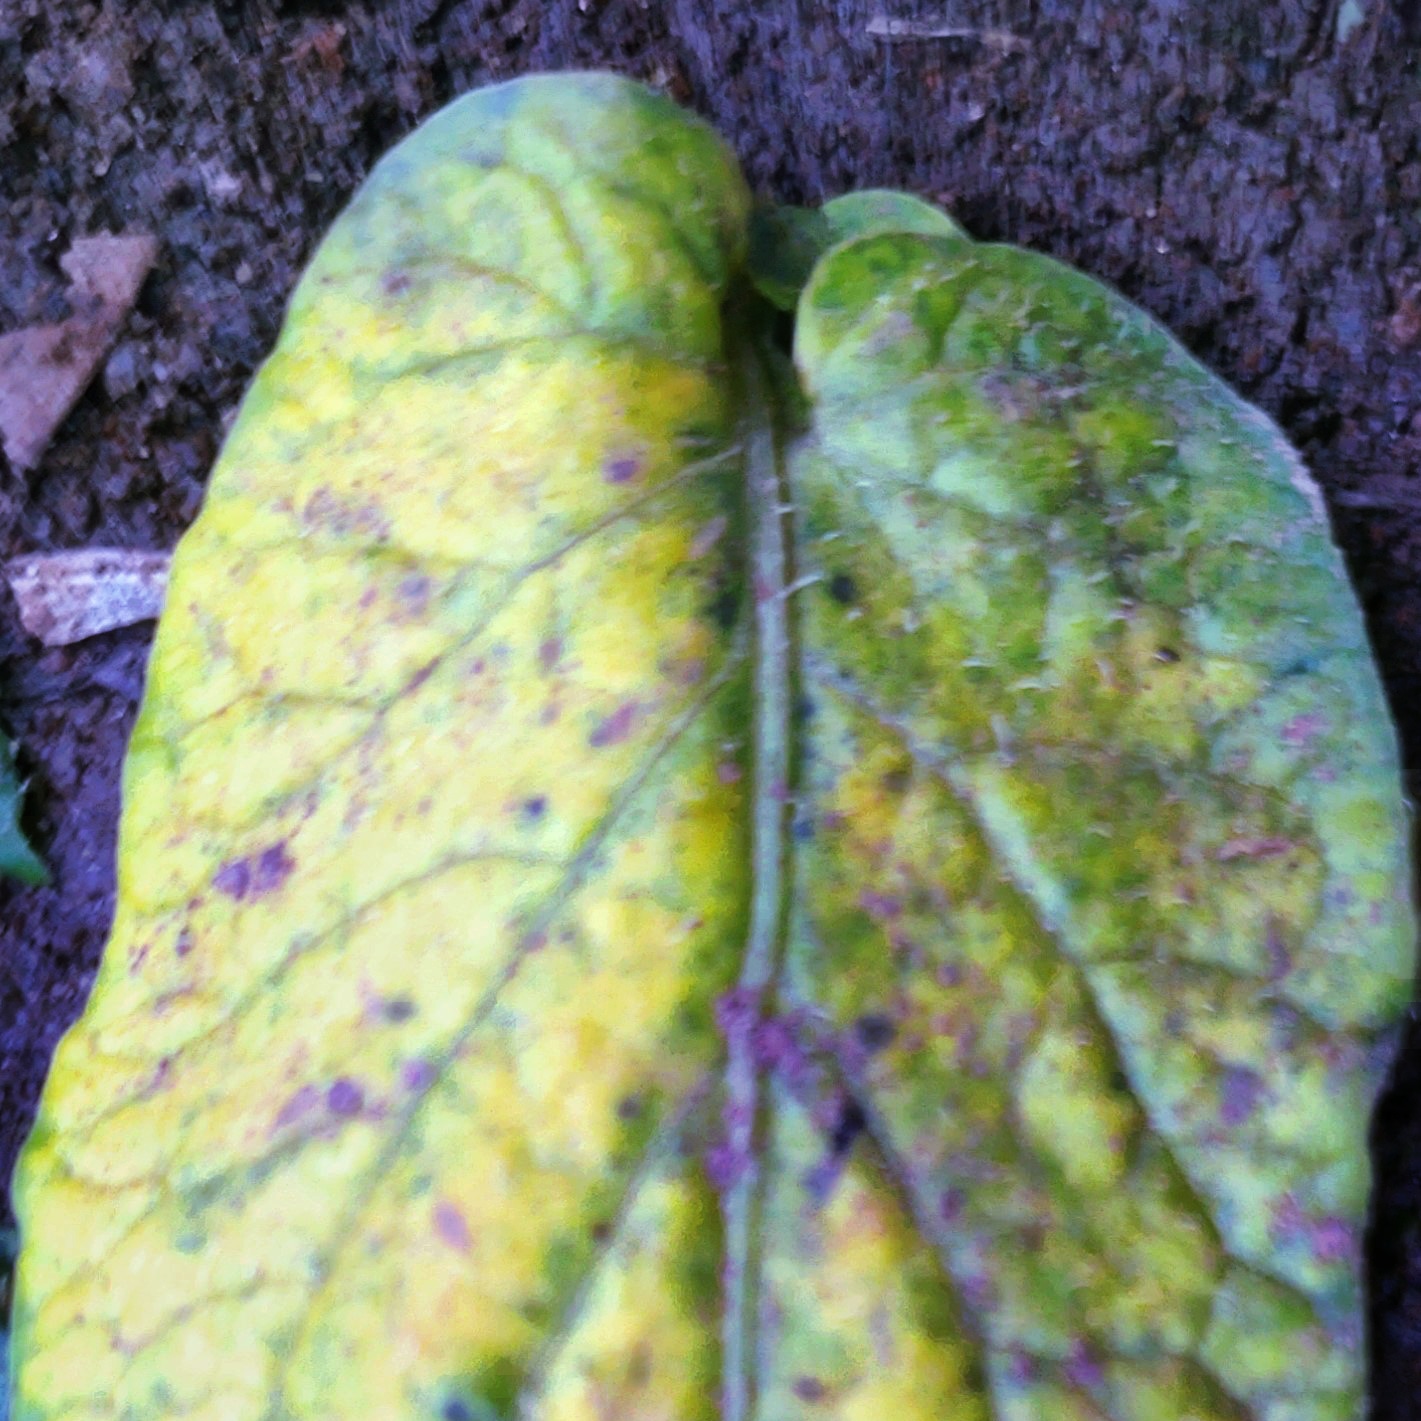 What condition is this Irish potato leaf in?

late blight
